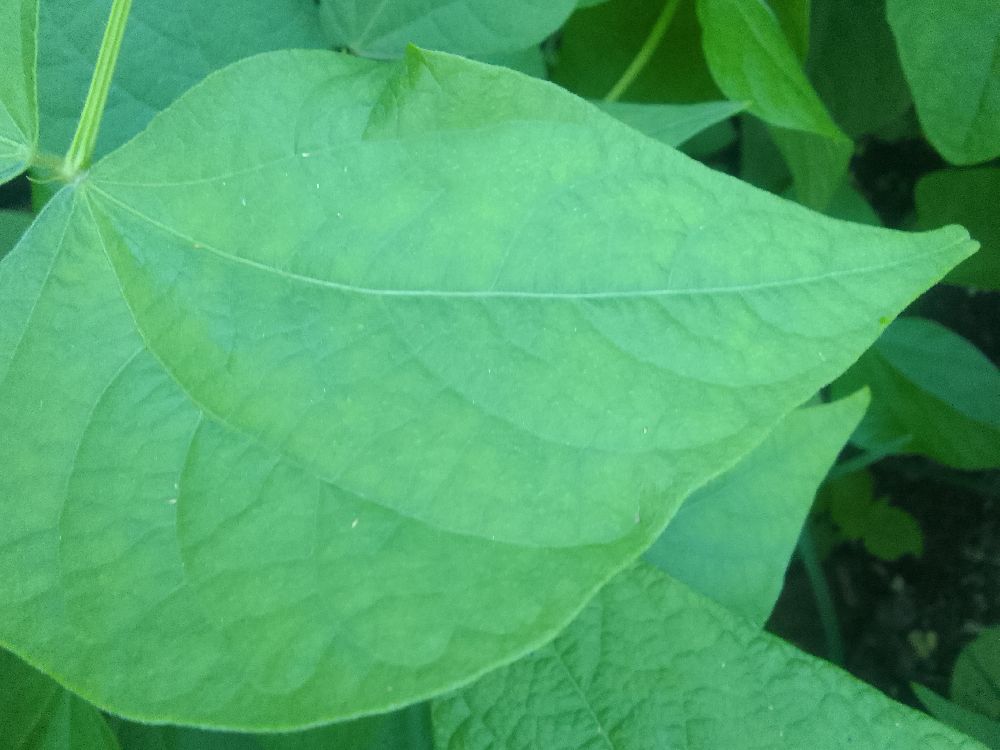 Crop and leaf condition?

common bean, healthy
